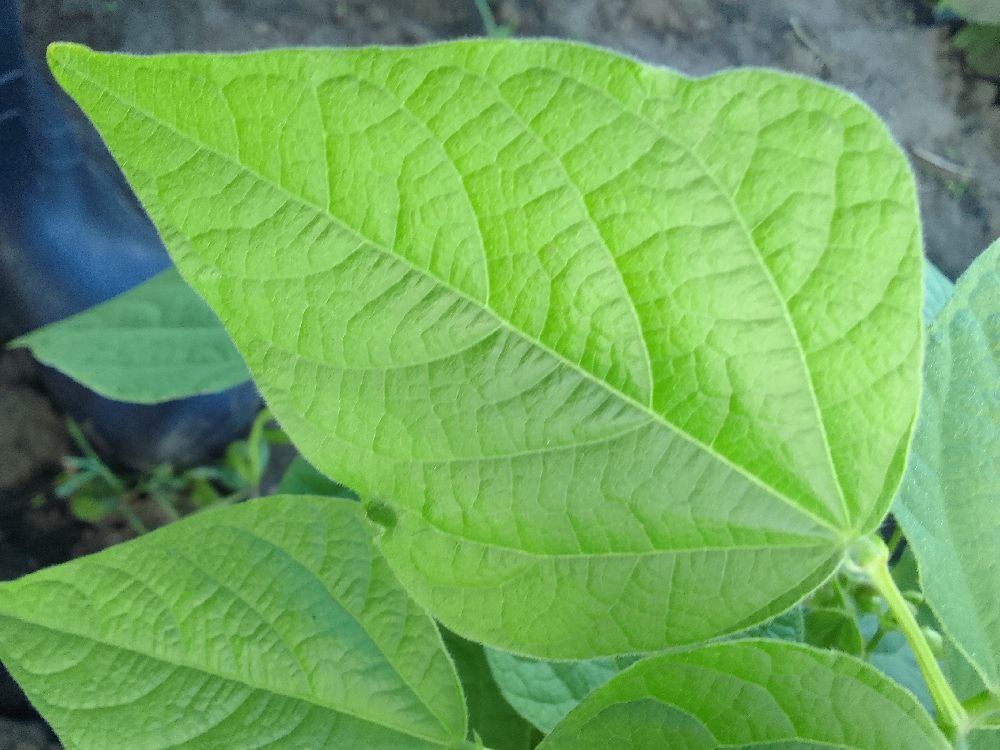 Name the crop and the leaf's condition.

common bean, healthy
